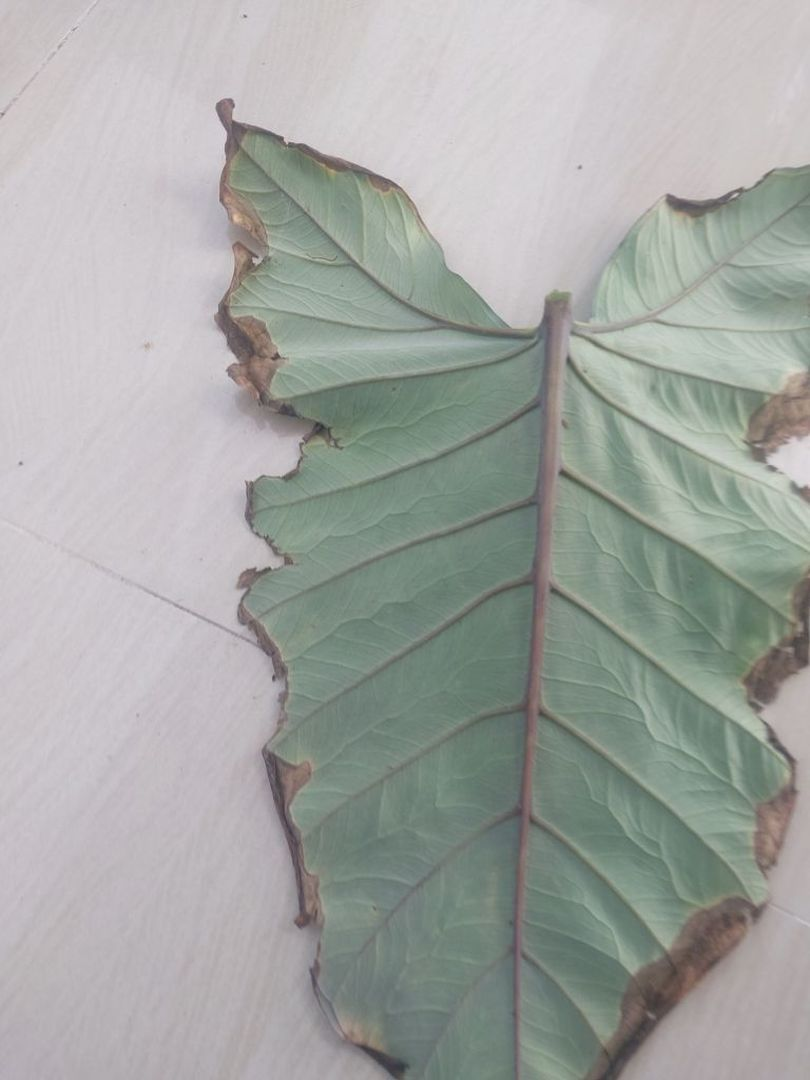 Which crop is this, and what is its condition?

taro, leaf blight
